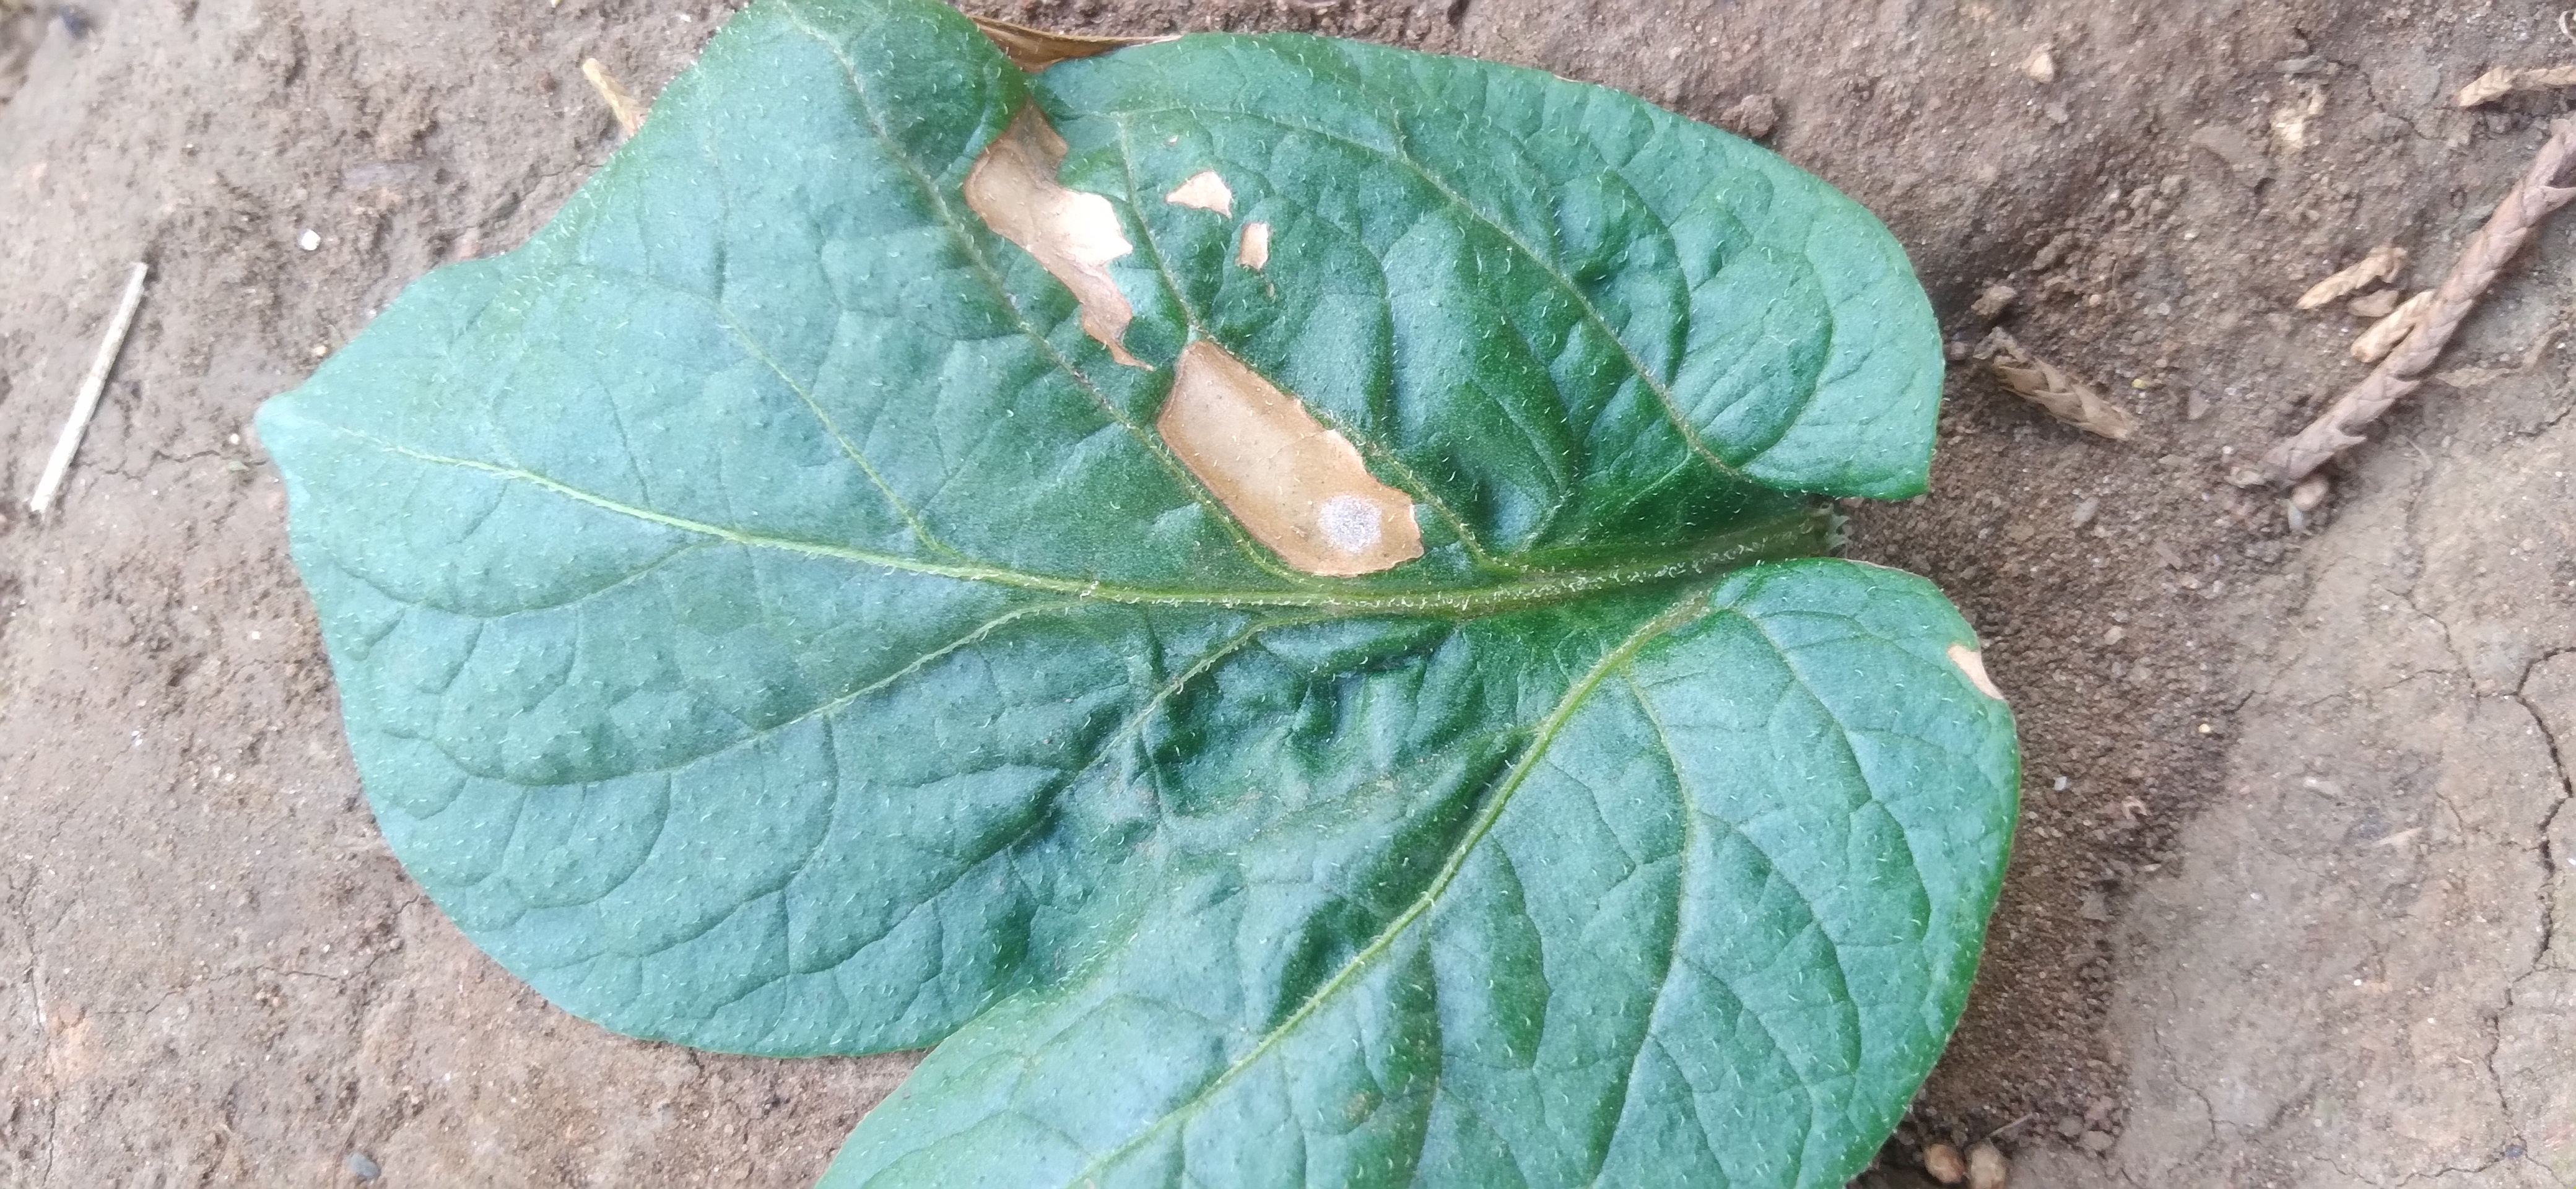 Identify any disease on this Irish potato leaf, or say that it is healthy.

early blight
